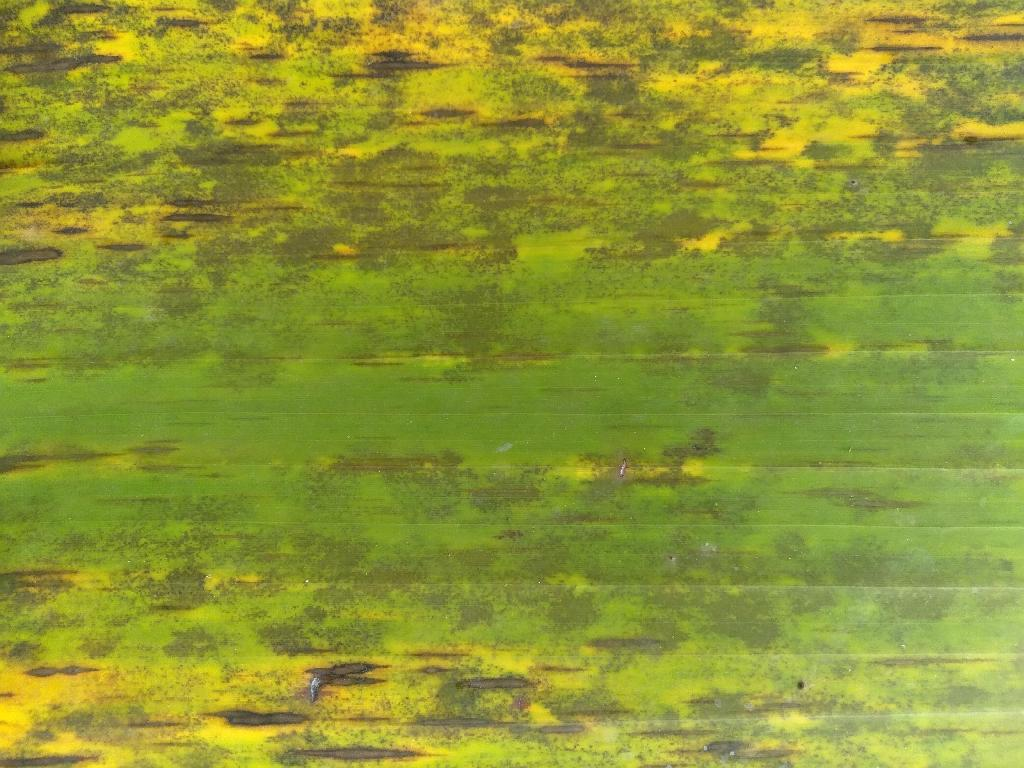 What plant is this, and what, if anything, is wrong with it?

banana, black sigatoka
